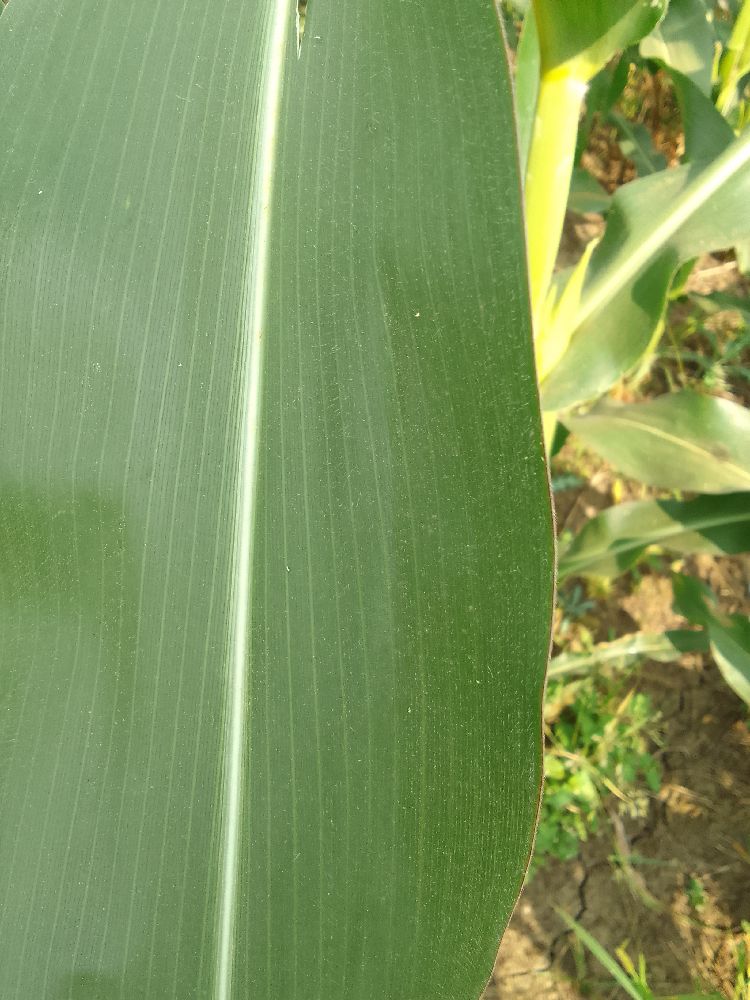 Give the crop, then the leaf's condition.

maize, healthy
